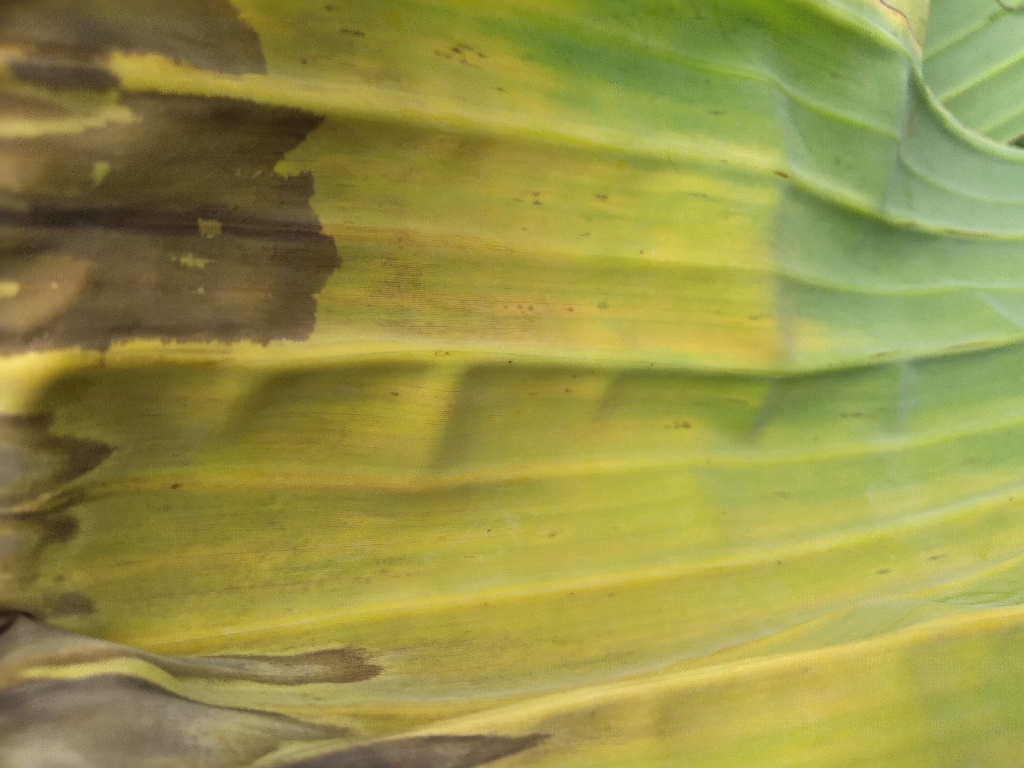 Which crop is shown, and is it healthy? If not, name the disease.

banana, fusarium wilt race 1
